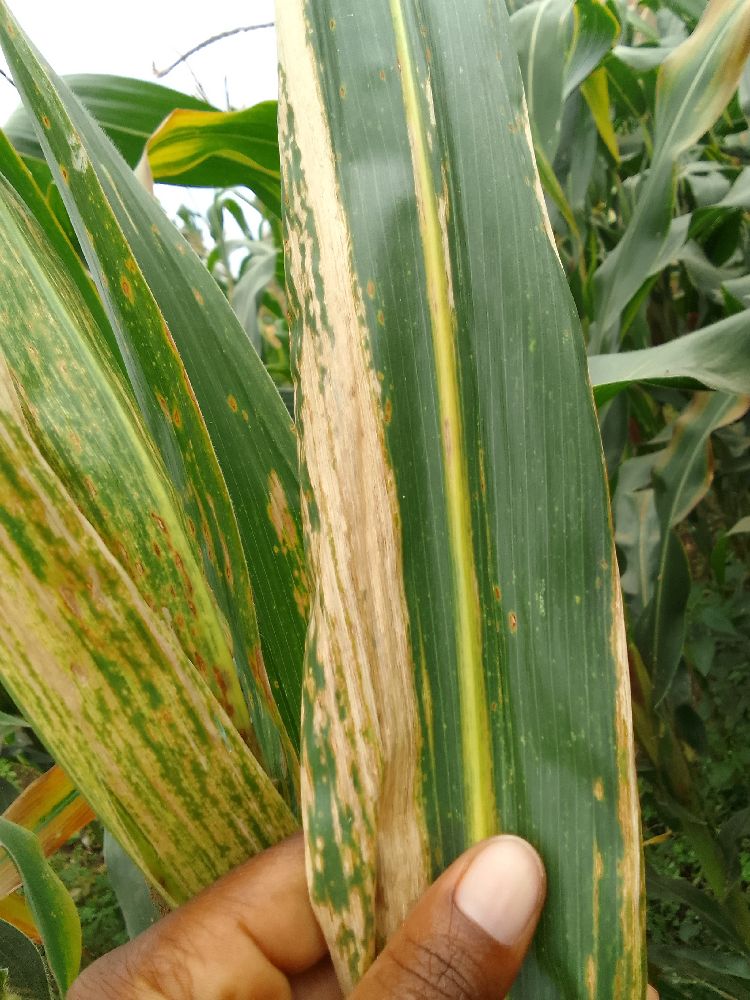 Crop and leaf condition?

maize, maize lethal necrosis
